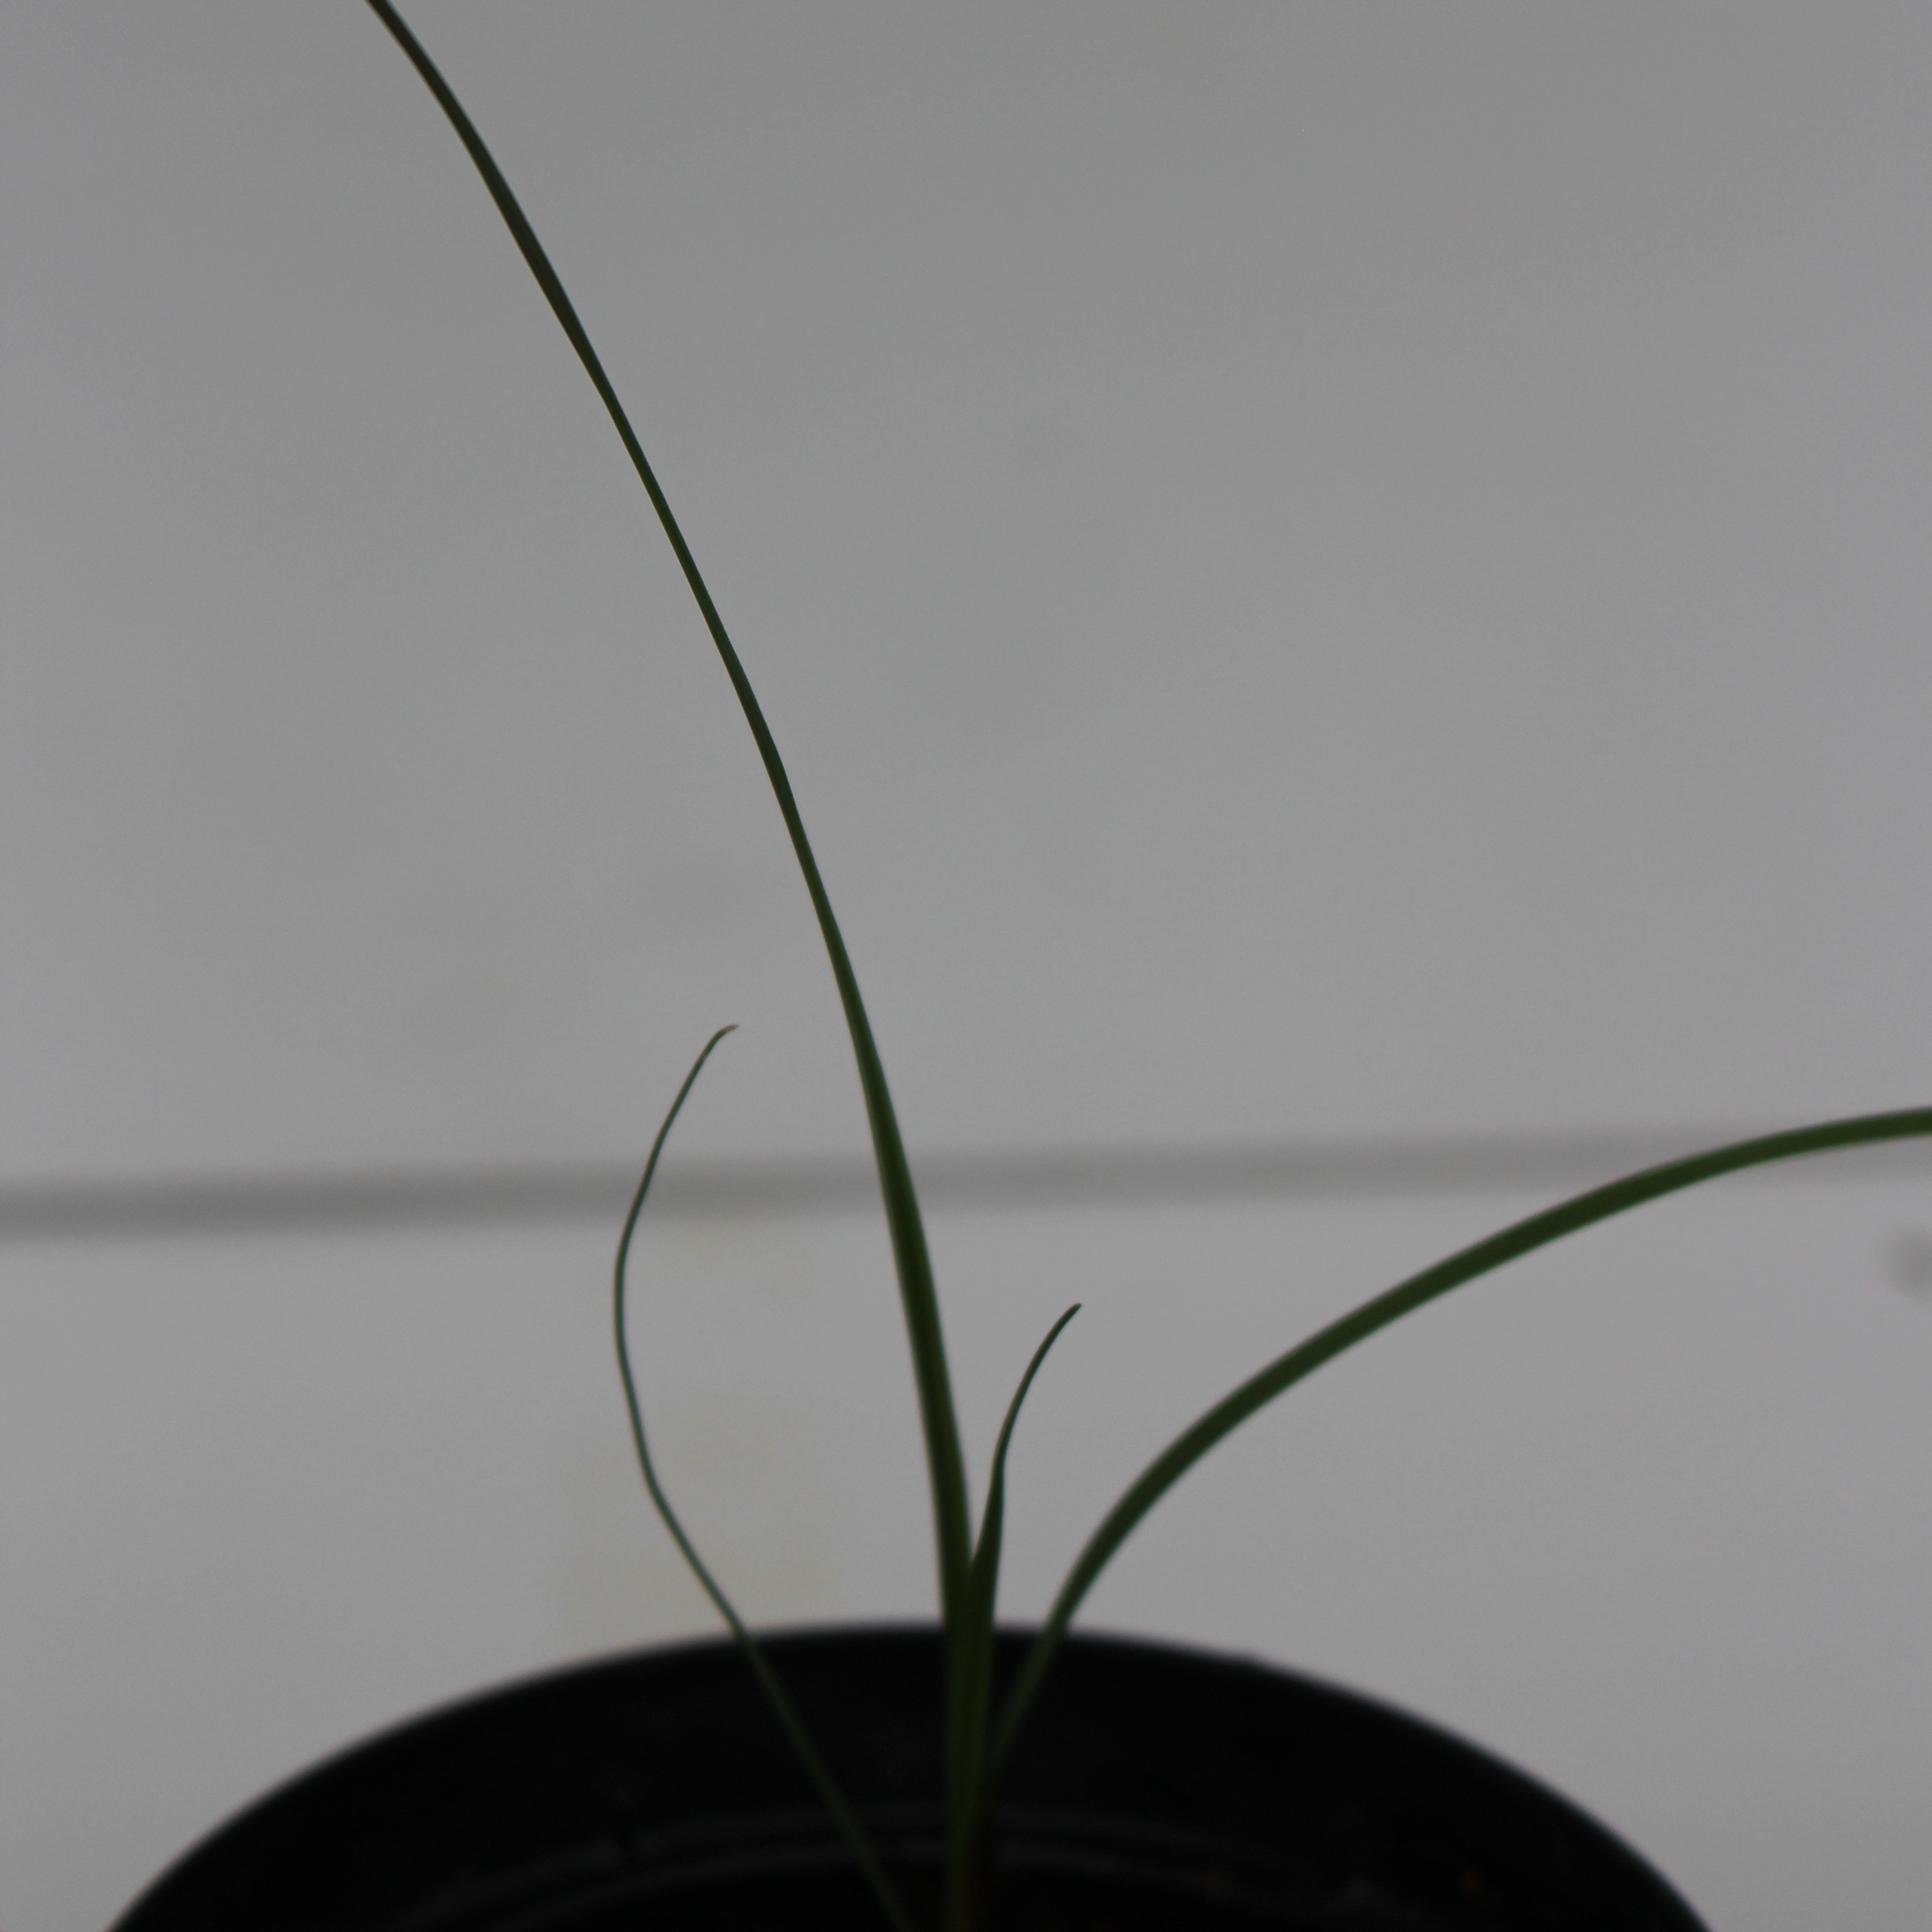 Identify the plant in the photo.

Lolium multiflorum
